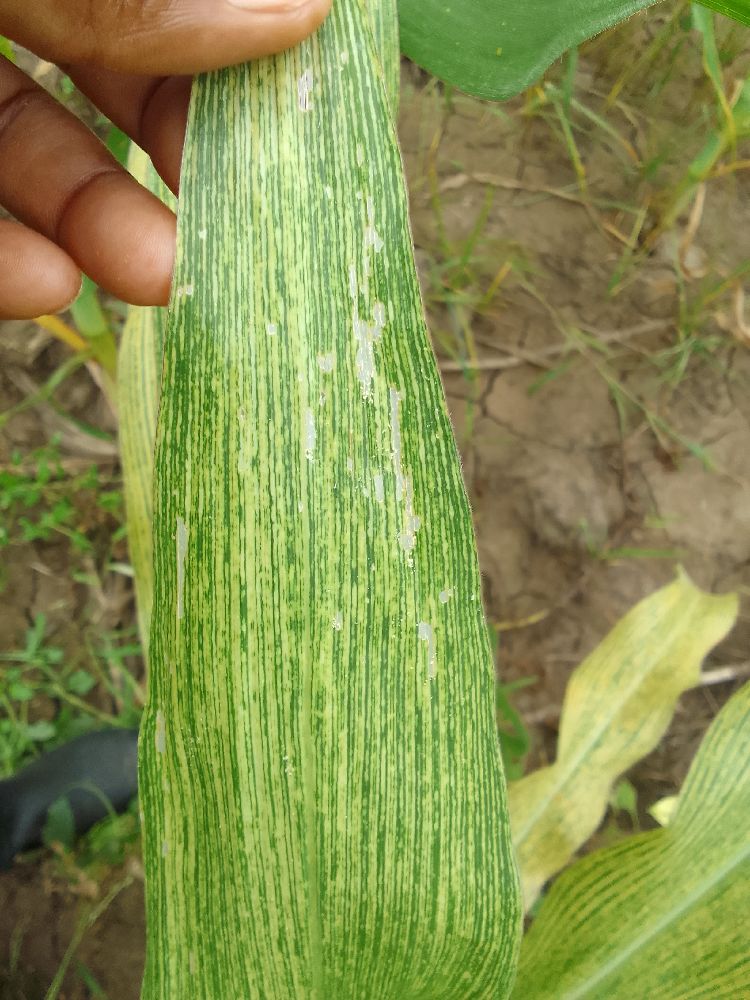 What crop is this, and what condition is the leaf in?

maize, maize streak virus
